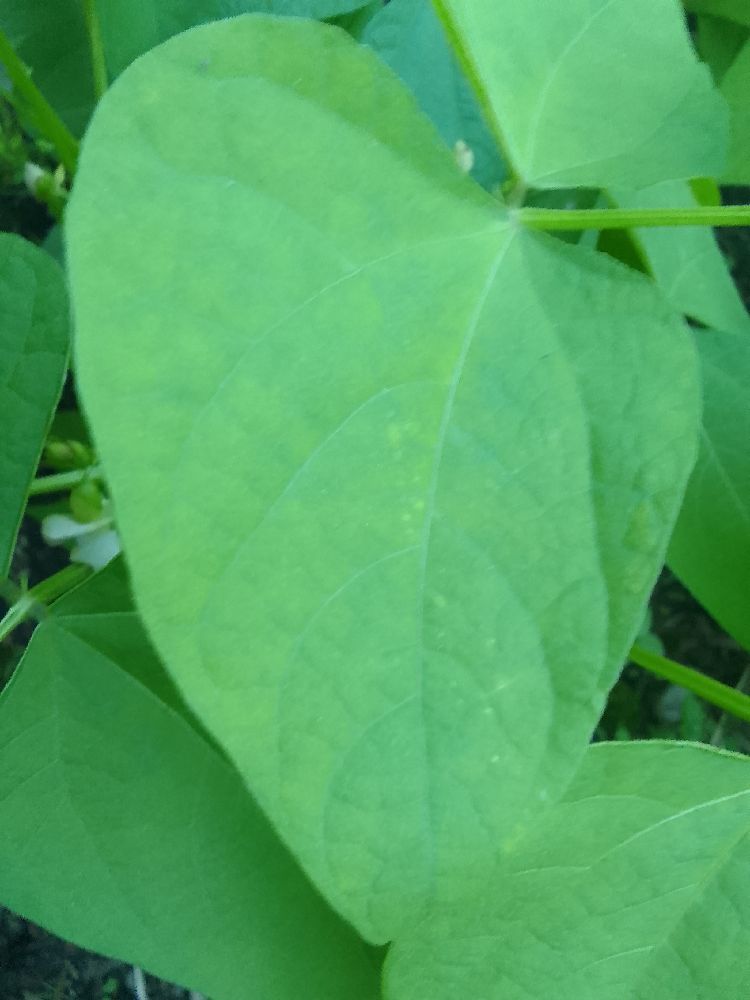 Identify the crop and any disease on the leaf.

common bean, healthy
